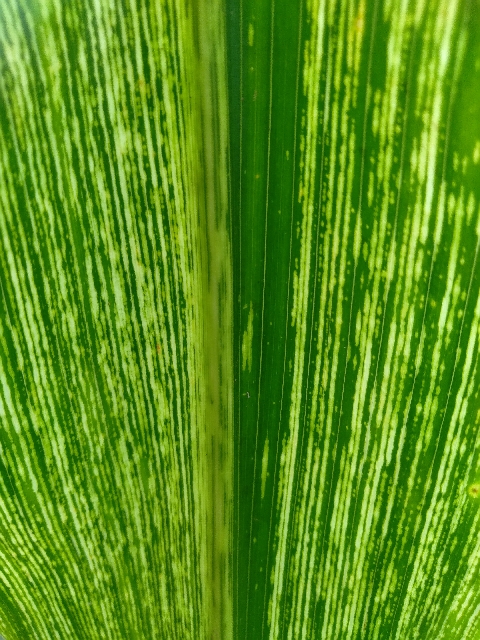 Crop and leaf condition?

maize, maize streak virus
